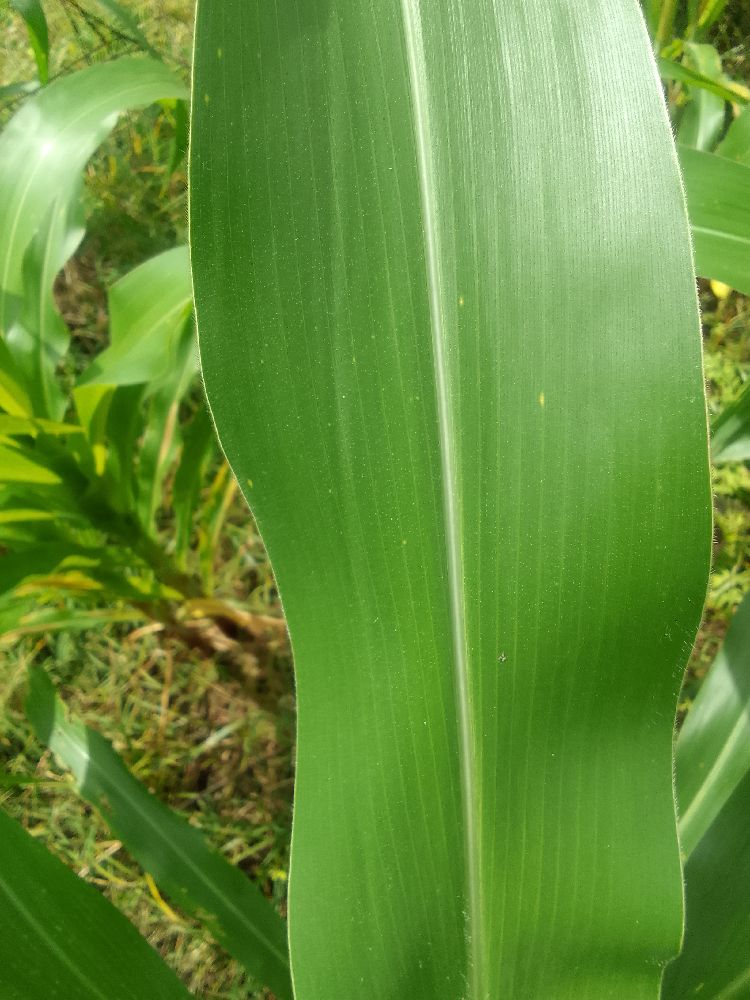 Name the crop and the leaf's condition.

maize, healthy
